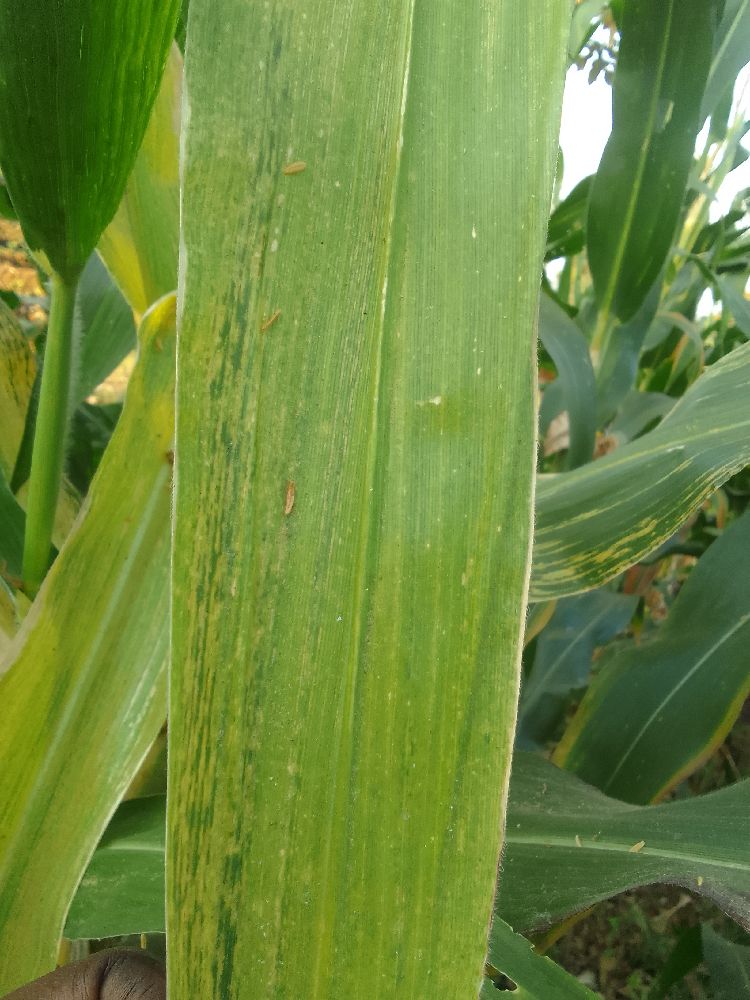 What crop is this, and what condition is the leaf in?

maize, healthy
